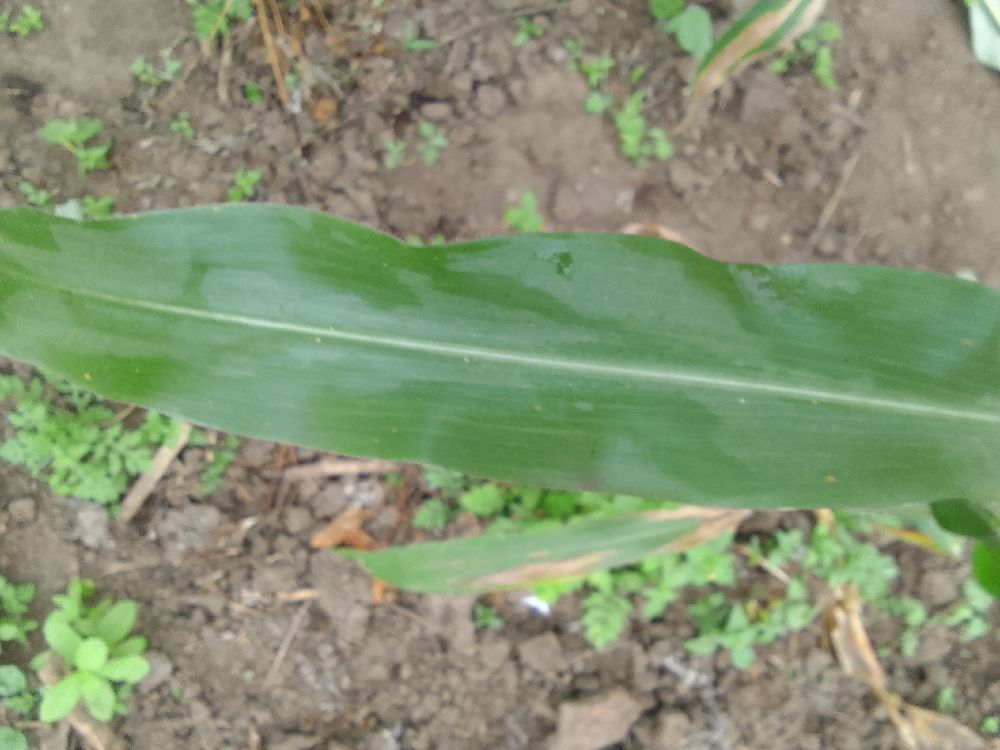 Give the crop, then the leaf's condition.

maize, healthy
